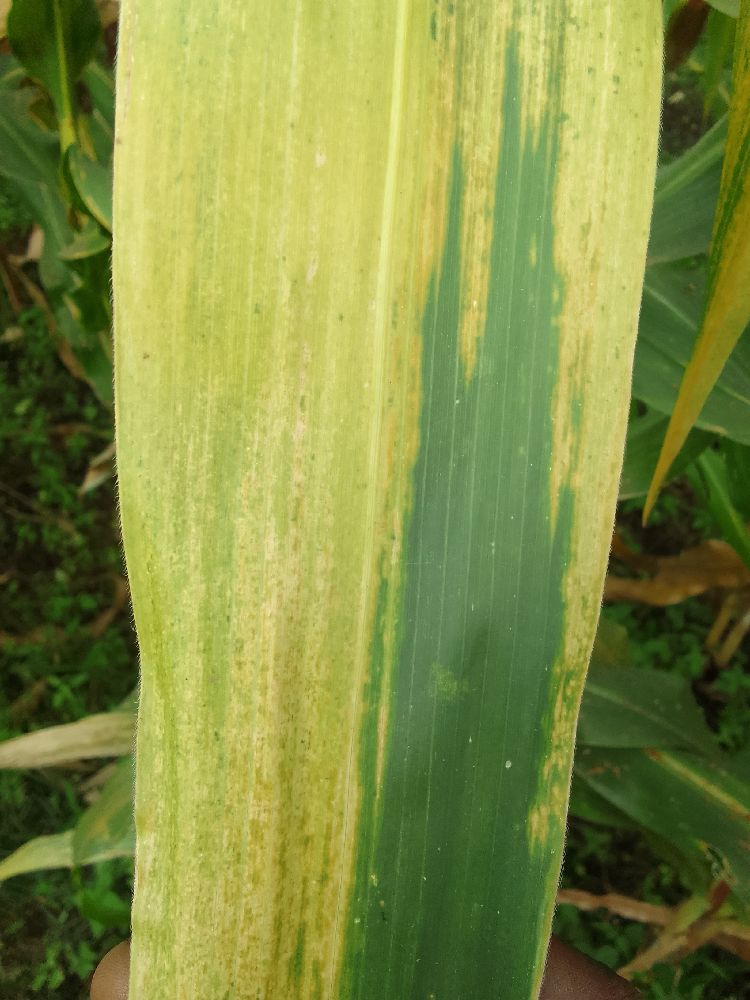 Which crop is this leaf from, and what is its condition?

maize, maize lethal necrosis
